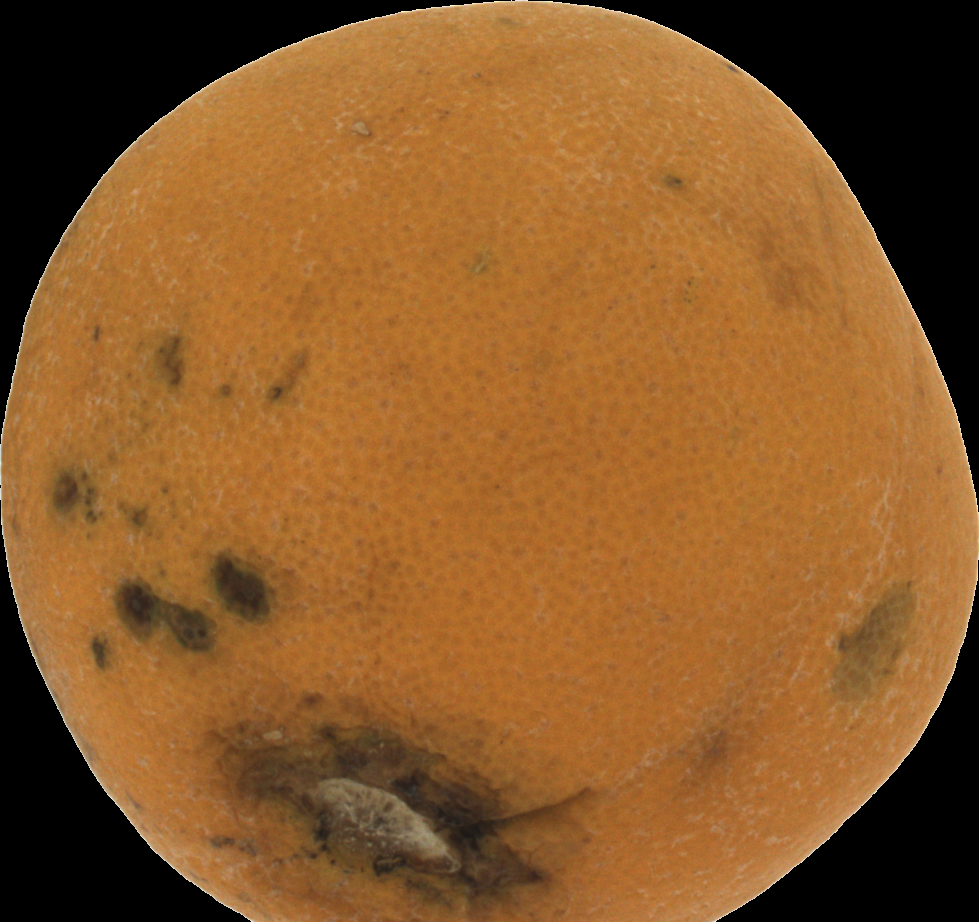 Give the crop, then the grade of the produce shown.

orange, bad
